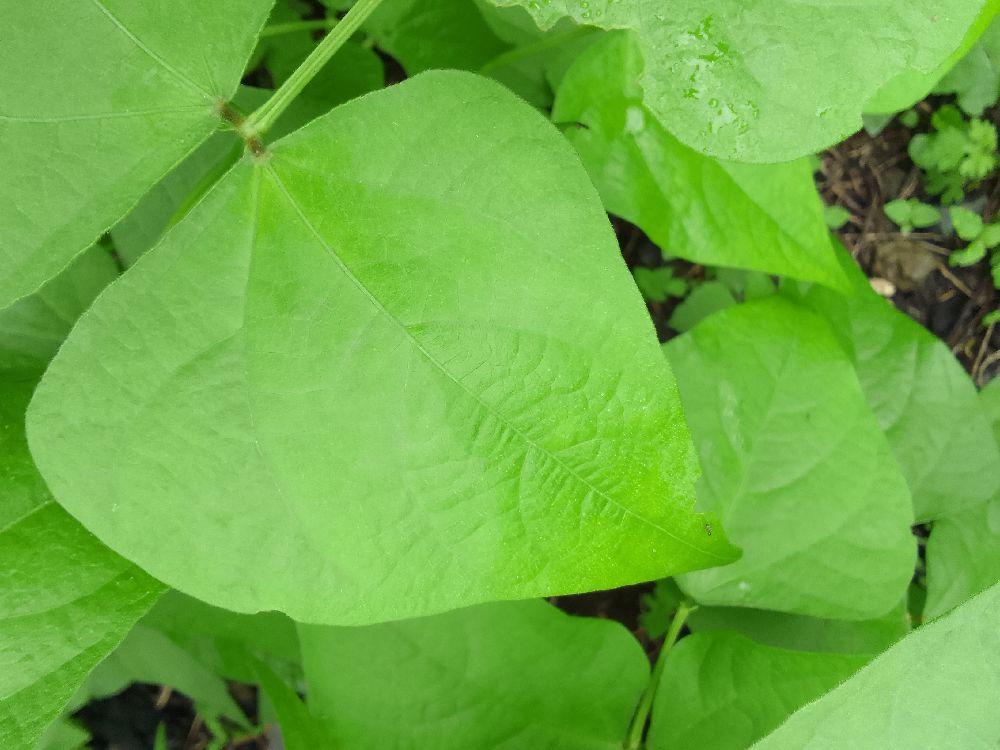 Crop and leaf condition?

common bean, healthy
